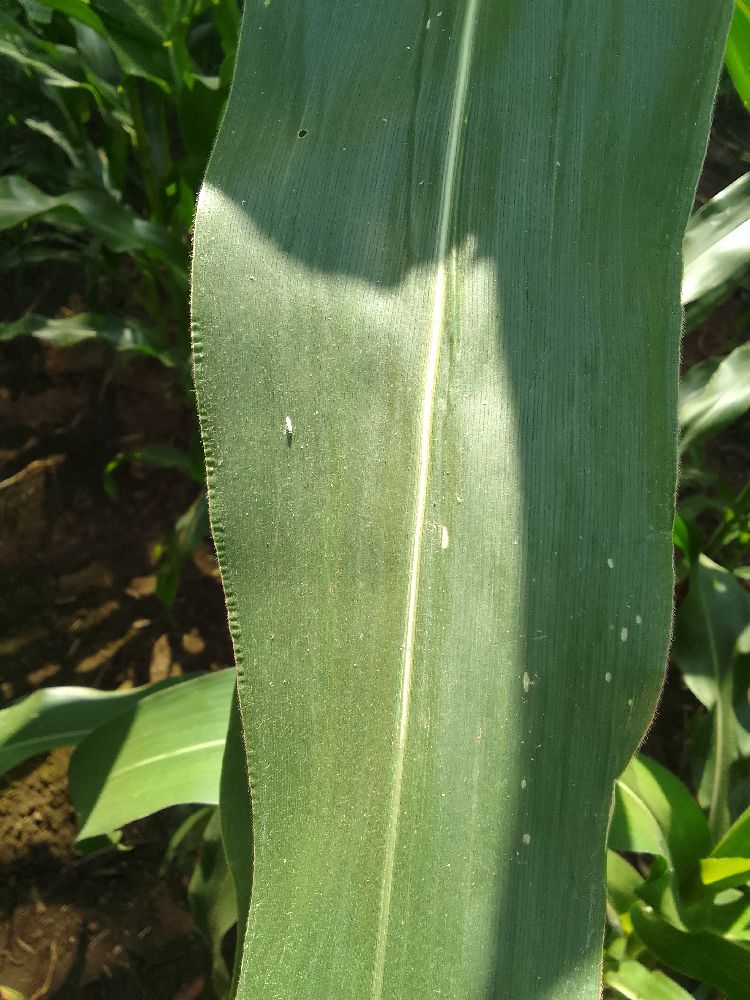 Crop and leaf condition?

maize, healthy
